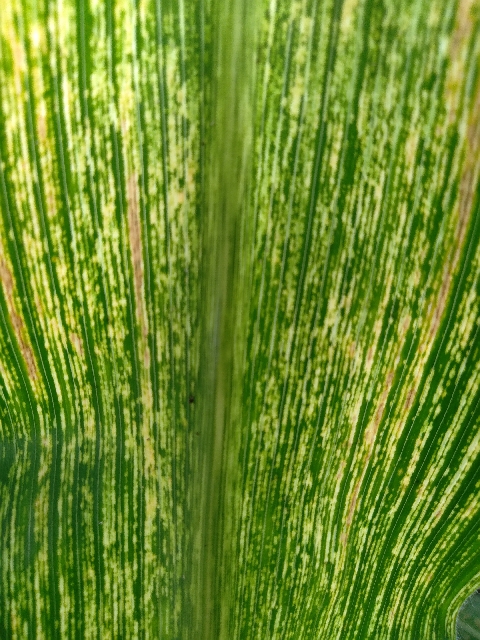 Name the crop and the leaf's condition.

maize, maize streak virus
